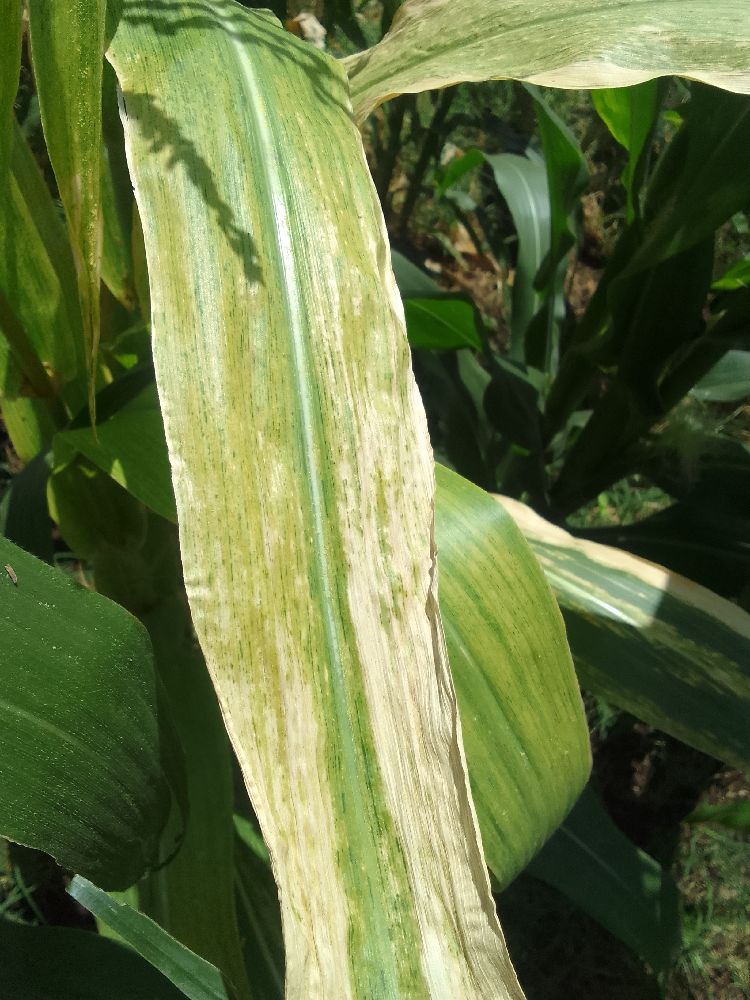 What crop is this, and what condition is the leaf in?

maize, maize lethal necrosis
